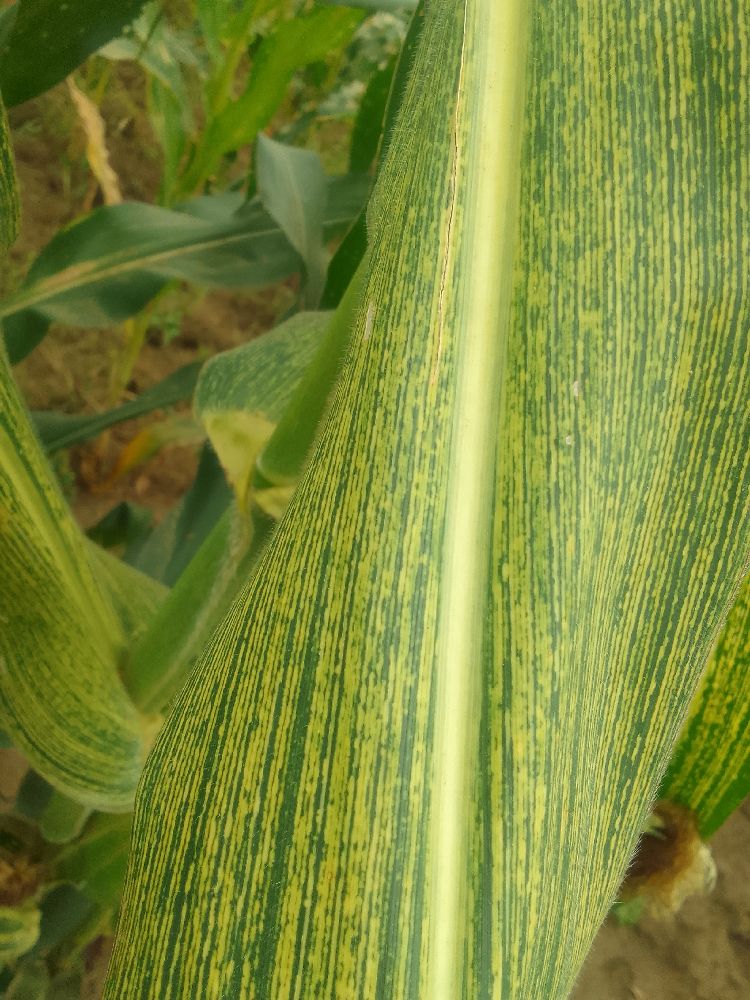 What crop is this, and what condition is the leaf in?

maize, maize streak virus
